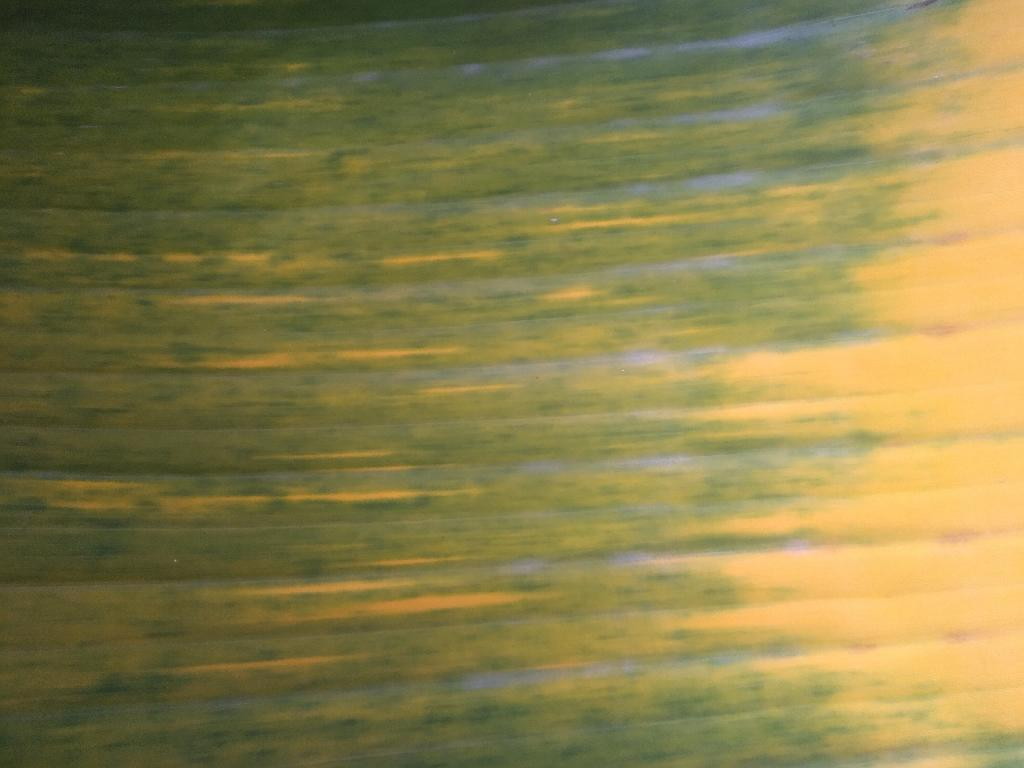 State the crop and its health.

banana, fusarium wilt race 1
